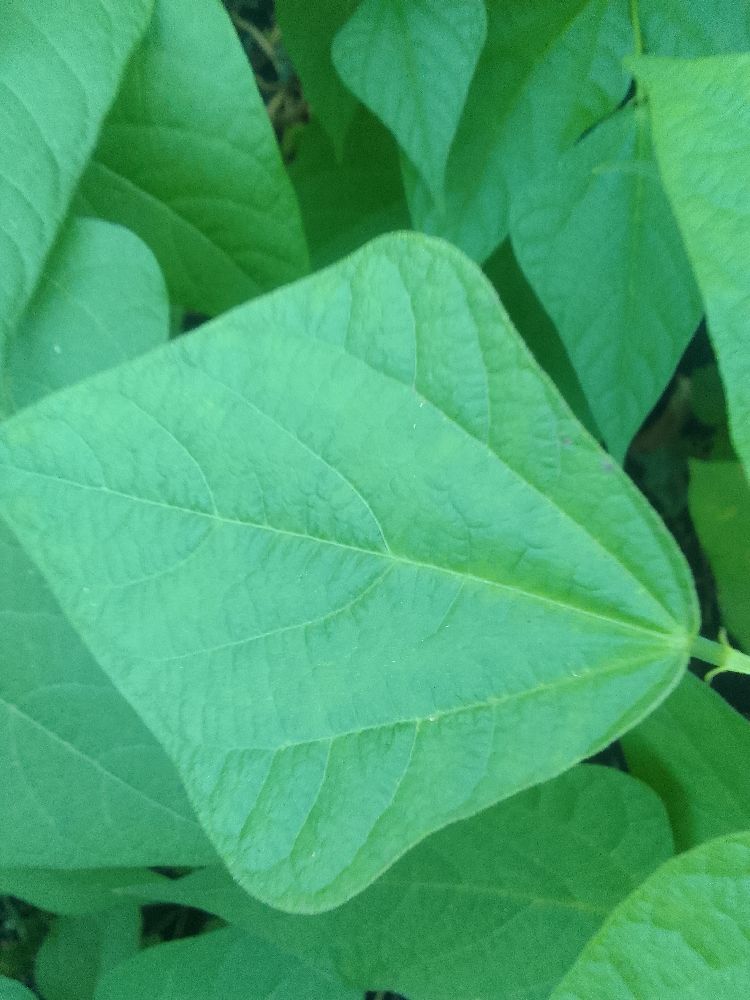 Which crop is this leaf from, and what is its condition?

common bean, healthy
